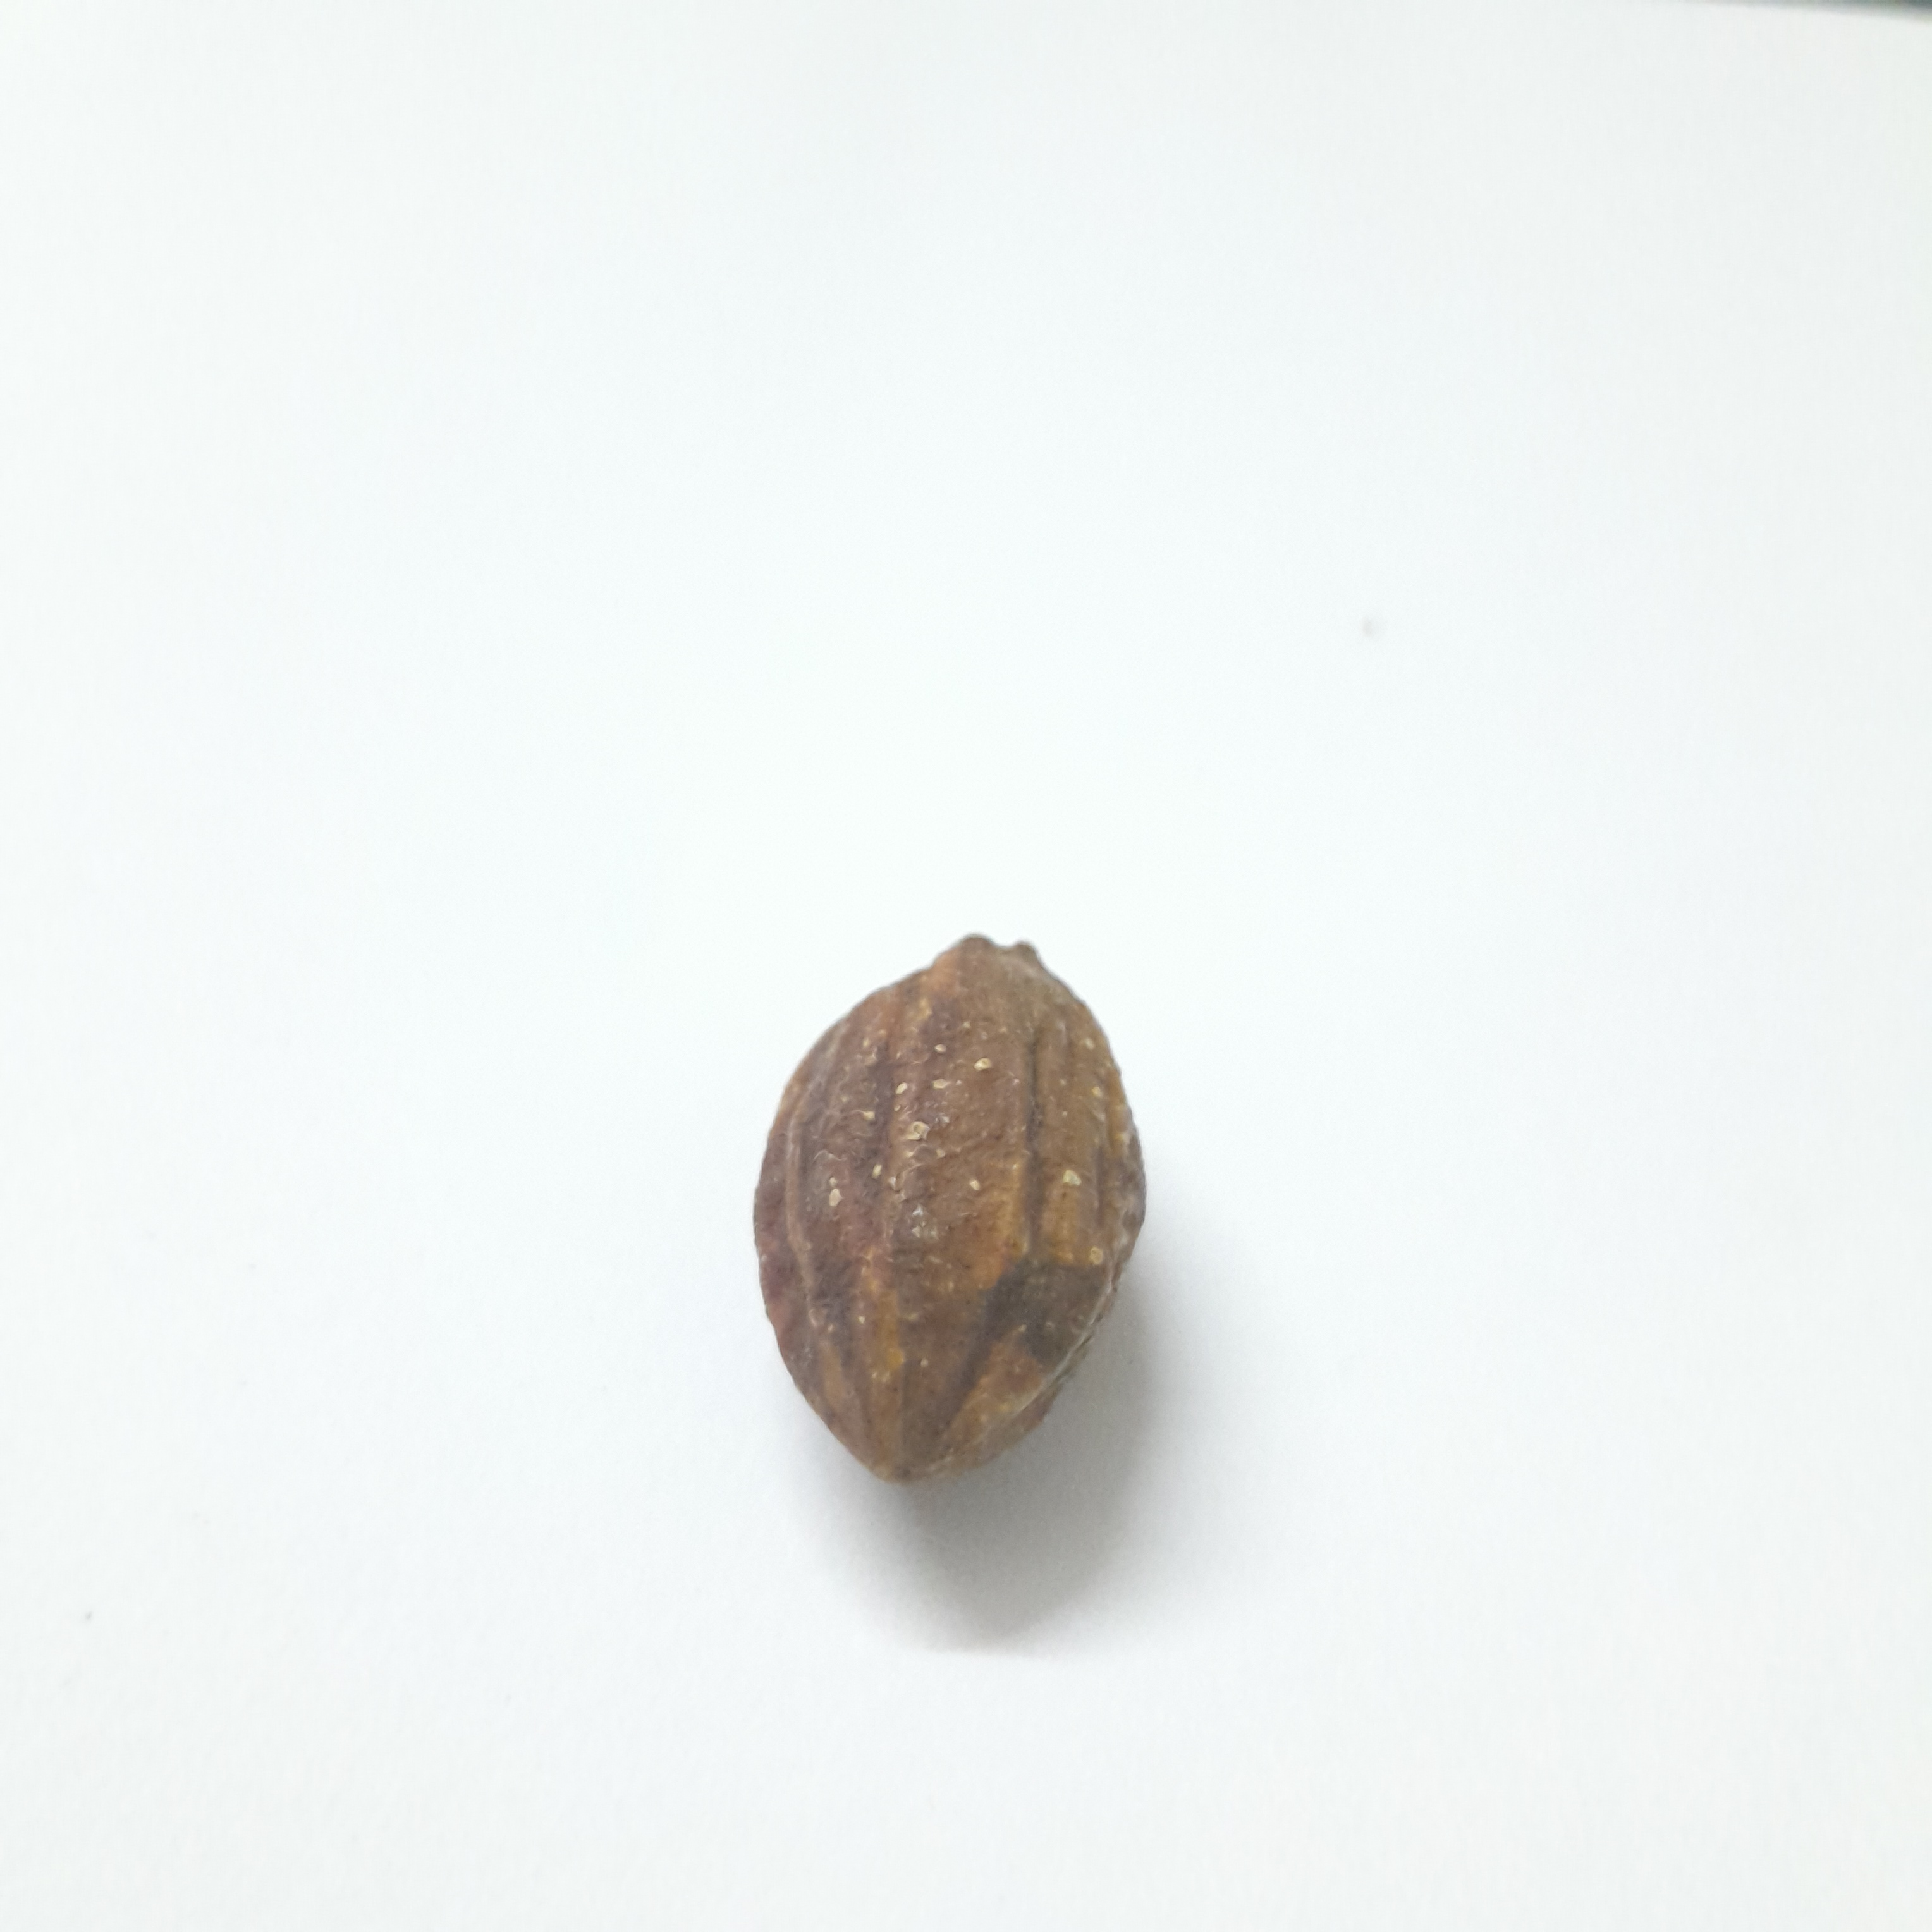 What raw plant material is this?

hirdaa
